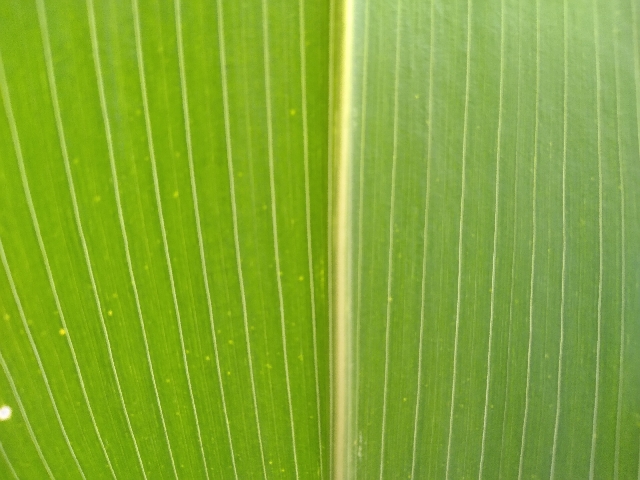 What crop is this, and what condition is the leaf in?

maize, healthy
